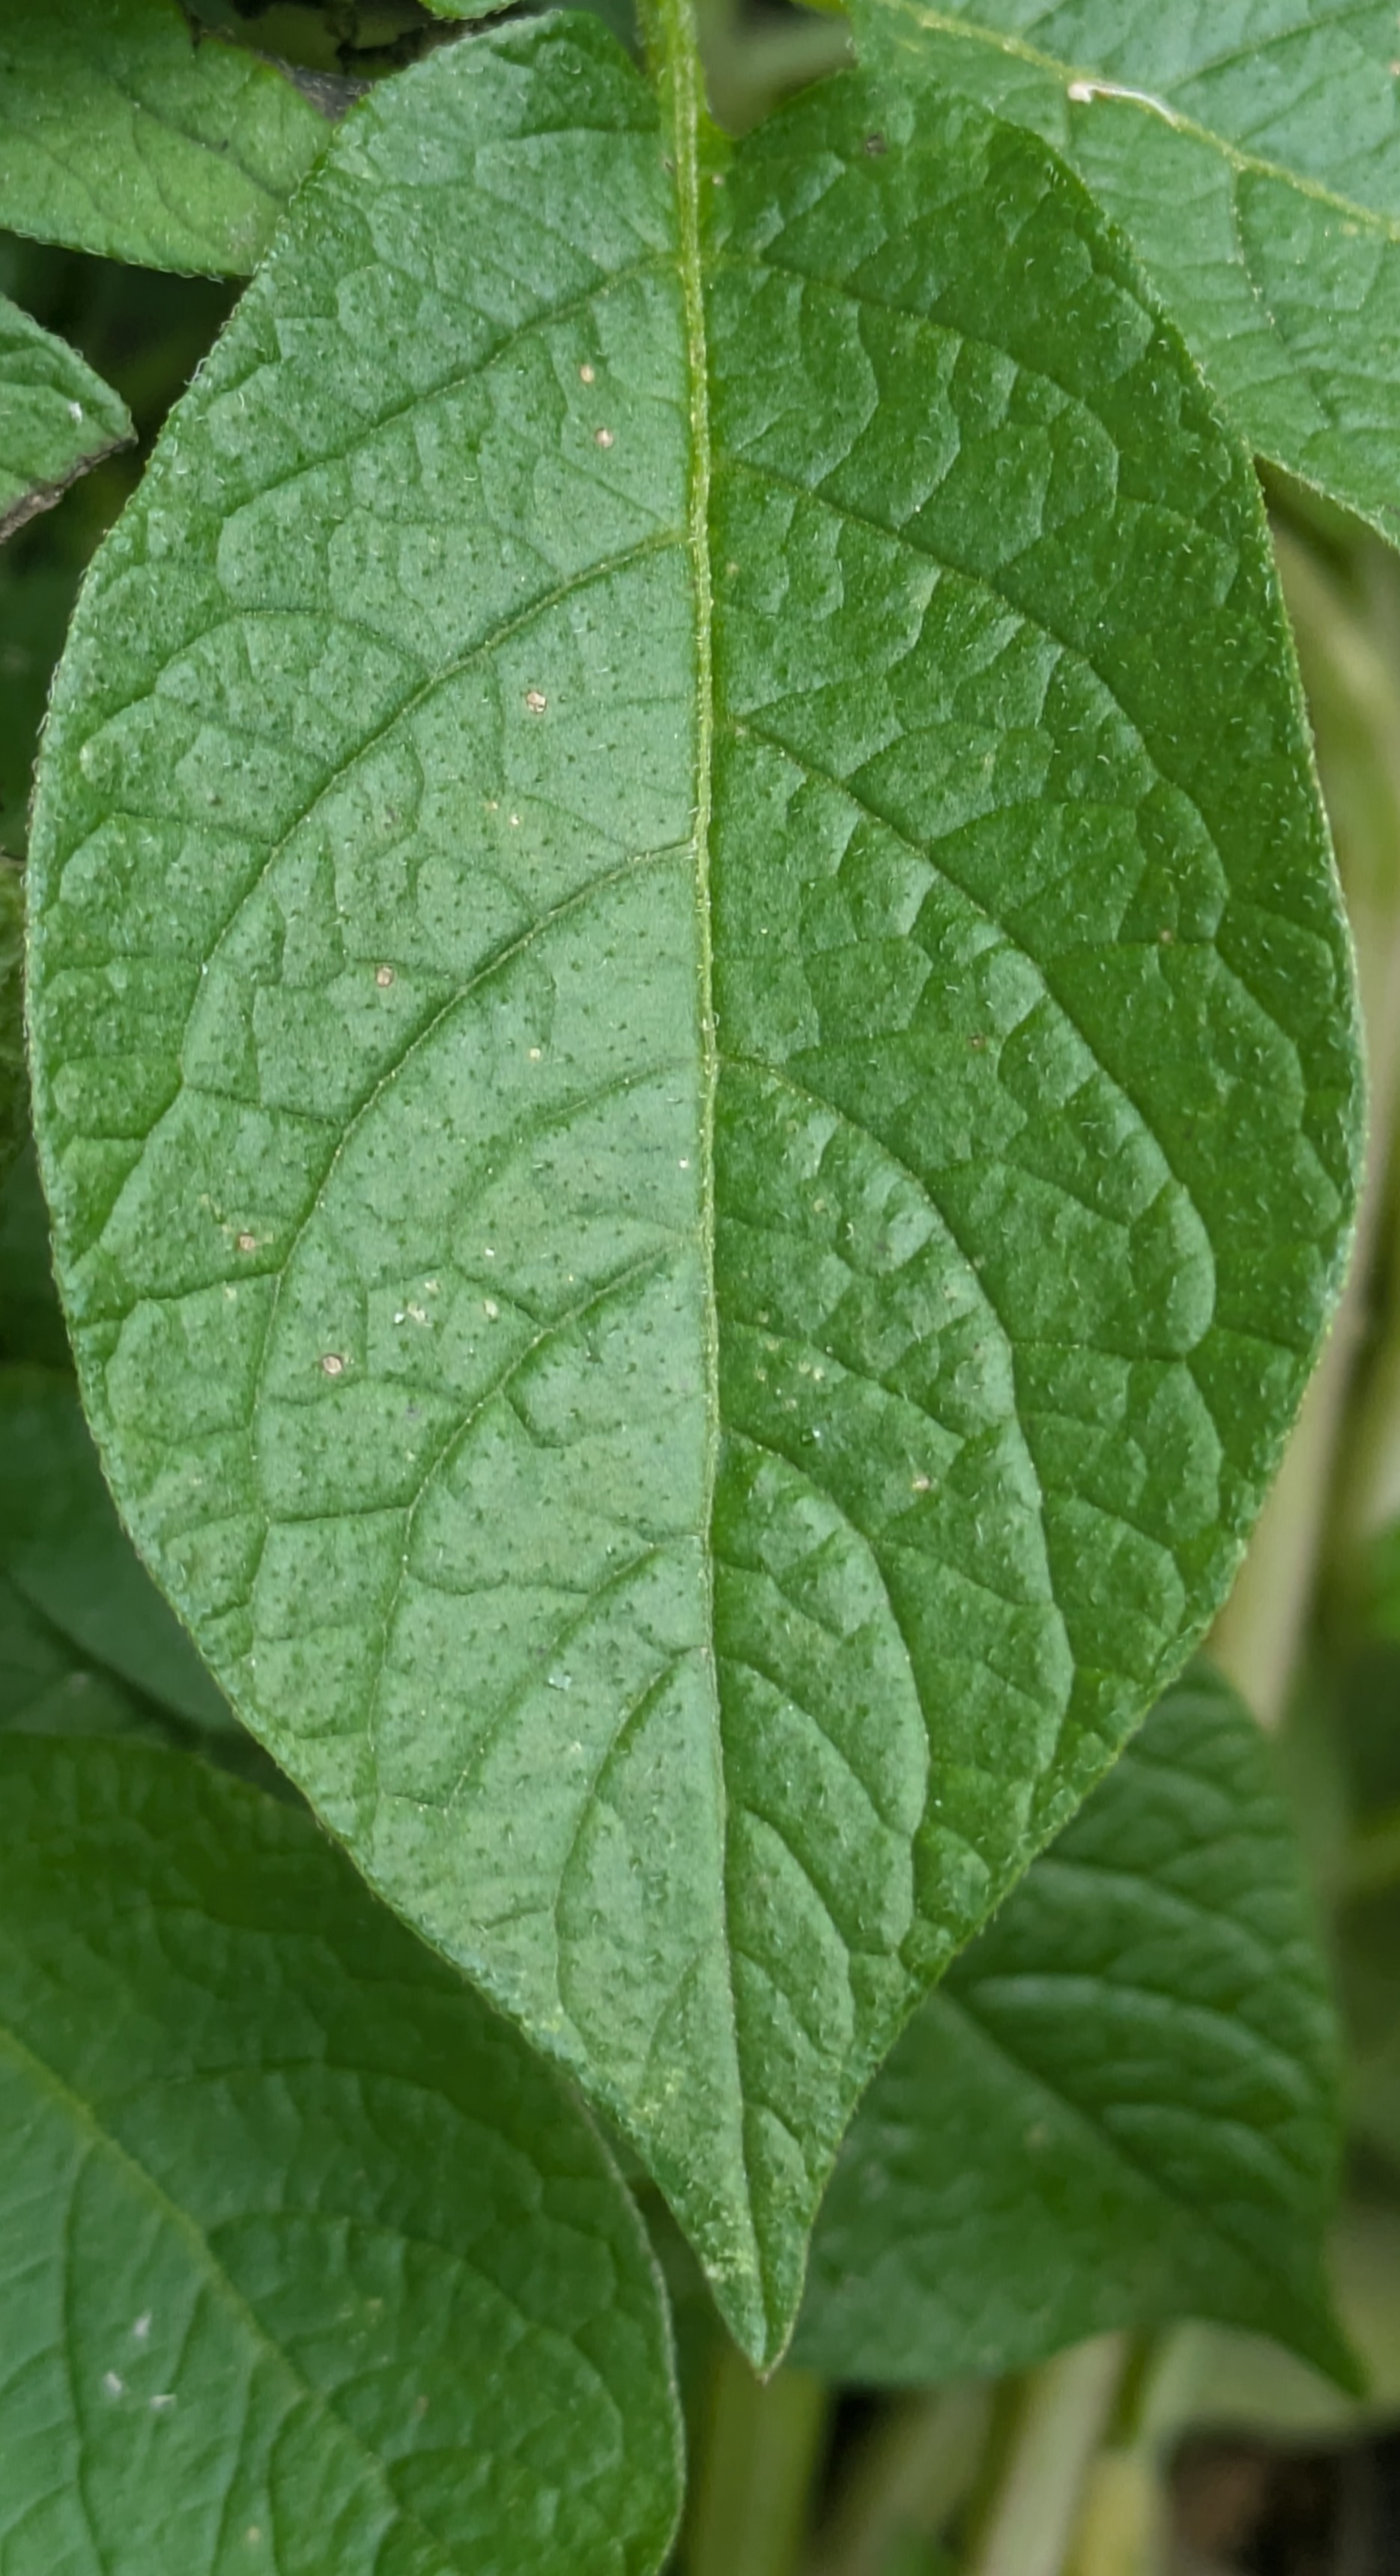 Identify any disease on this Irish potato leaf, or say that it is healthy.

healthy
